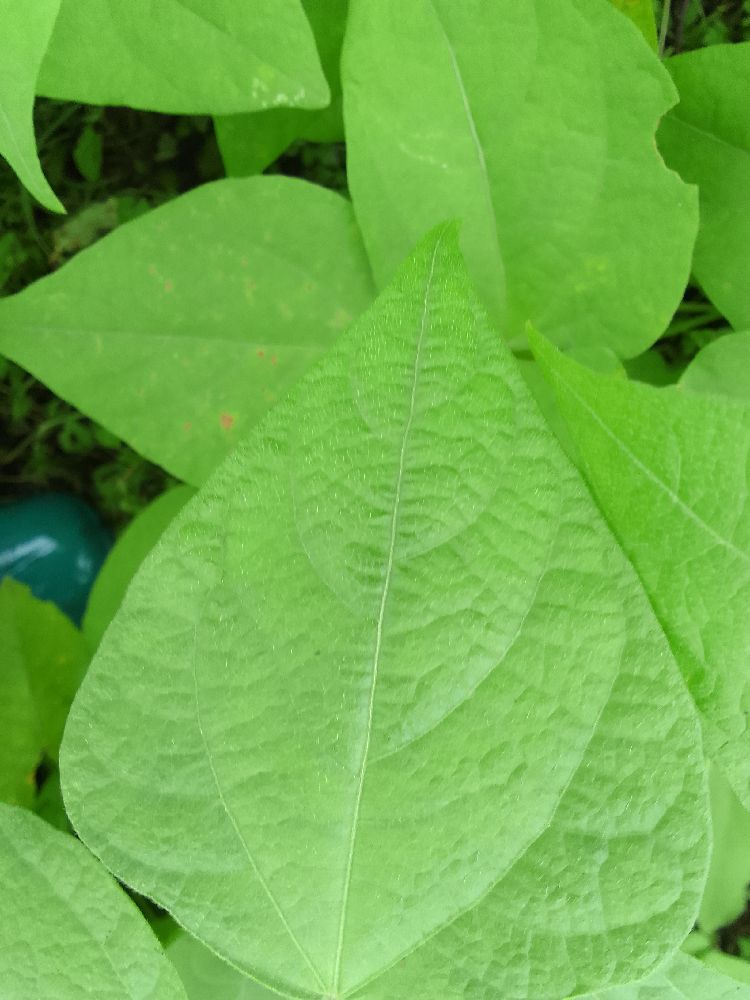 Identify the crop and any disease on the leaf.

common bean, healthy
